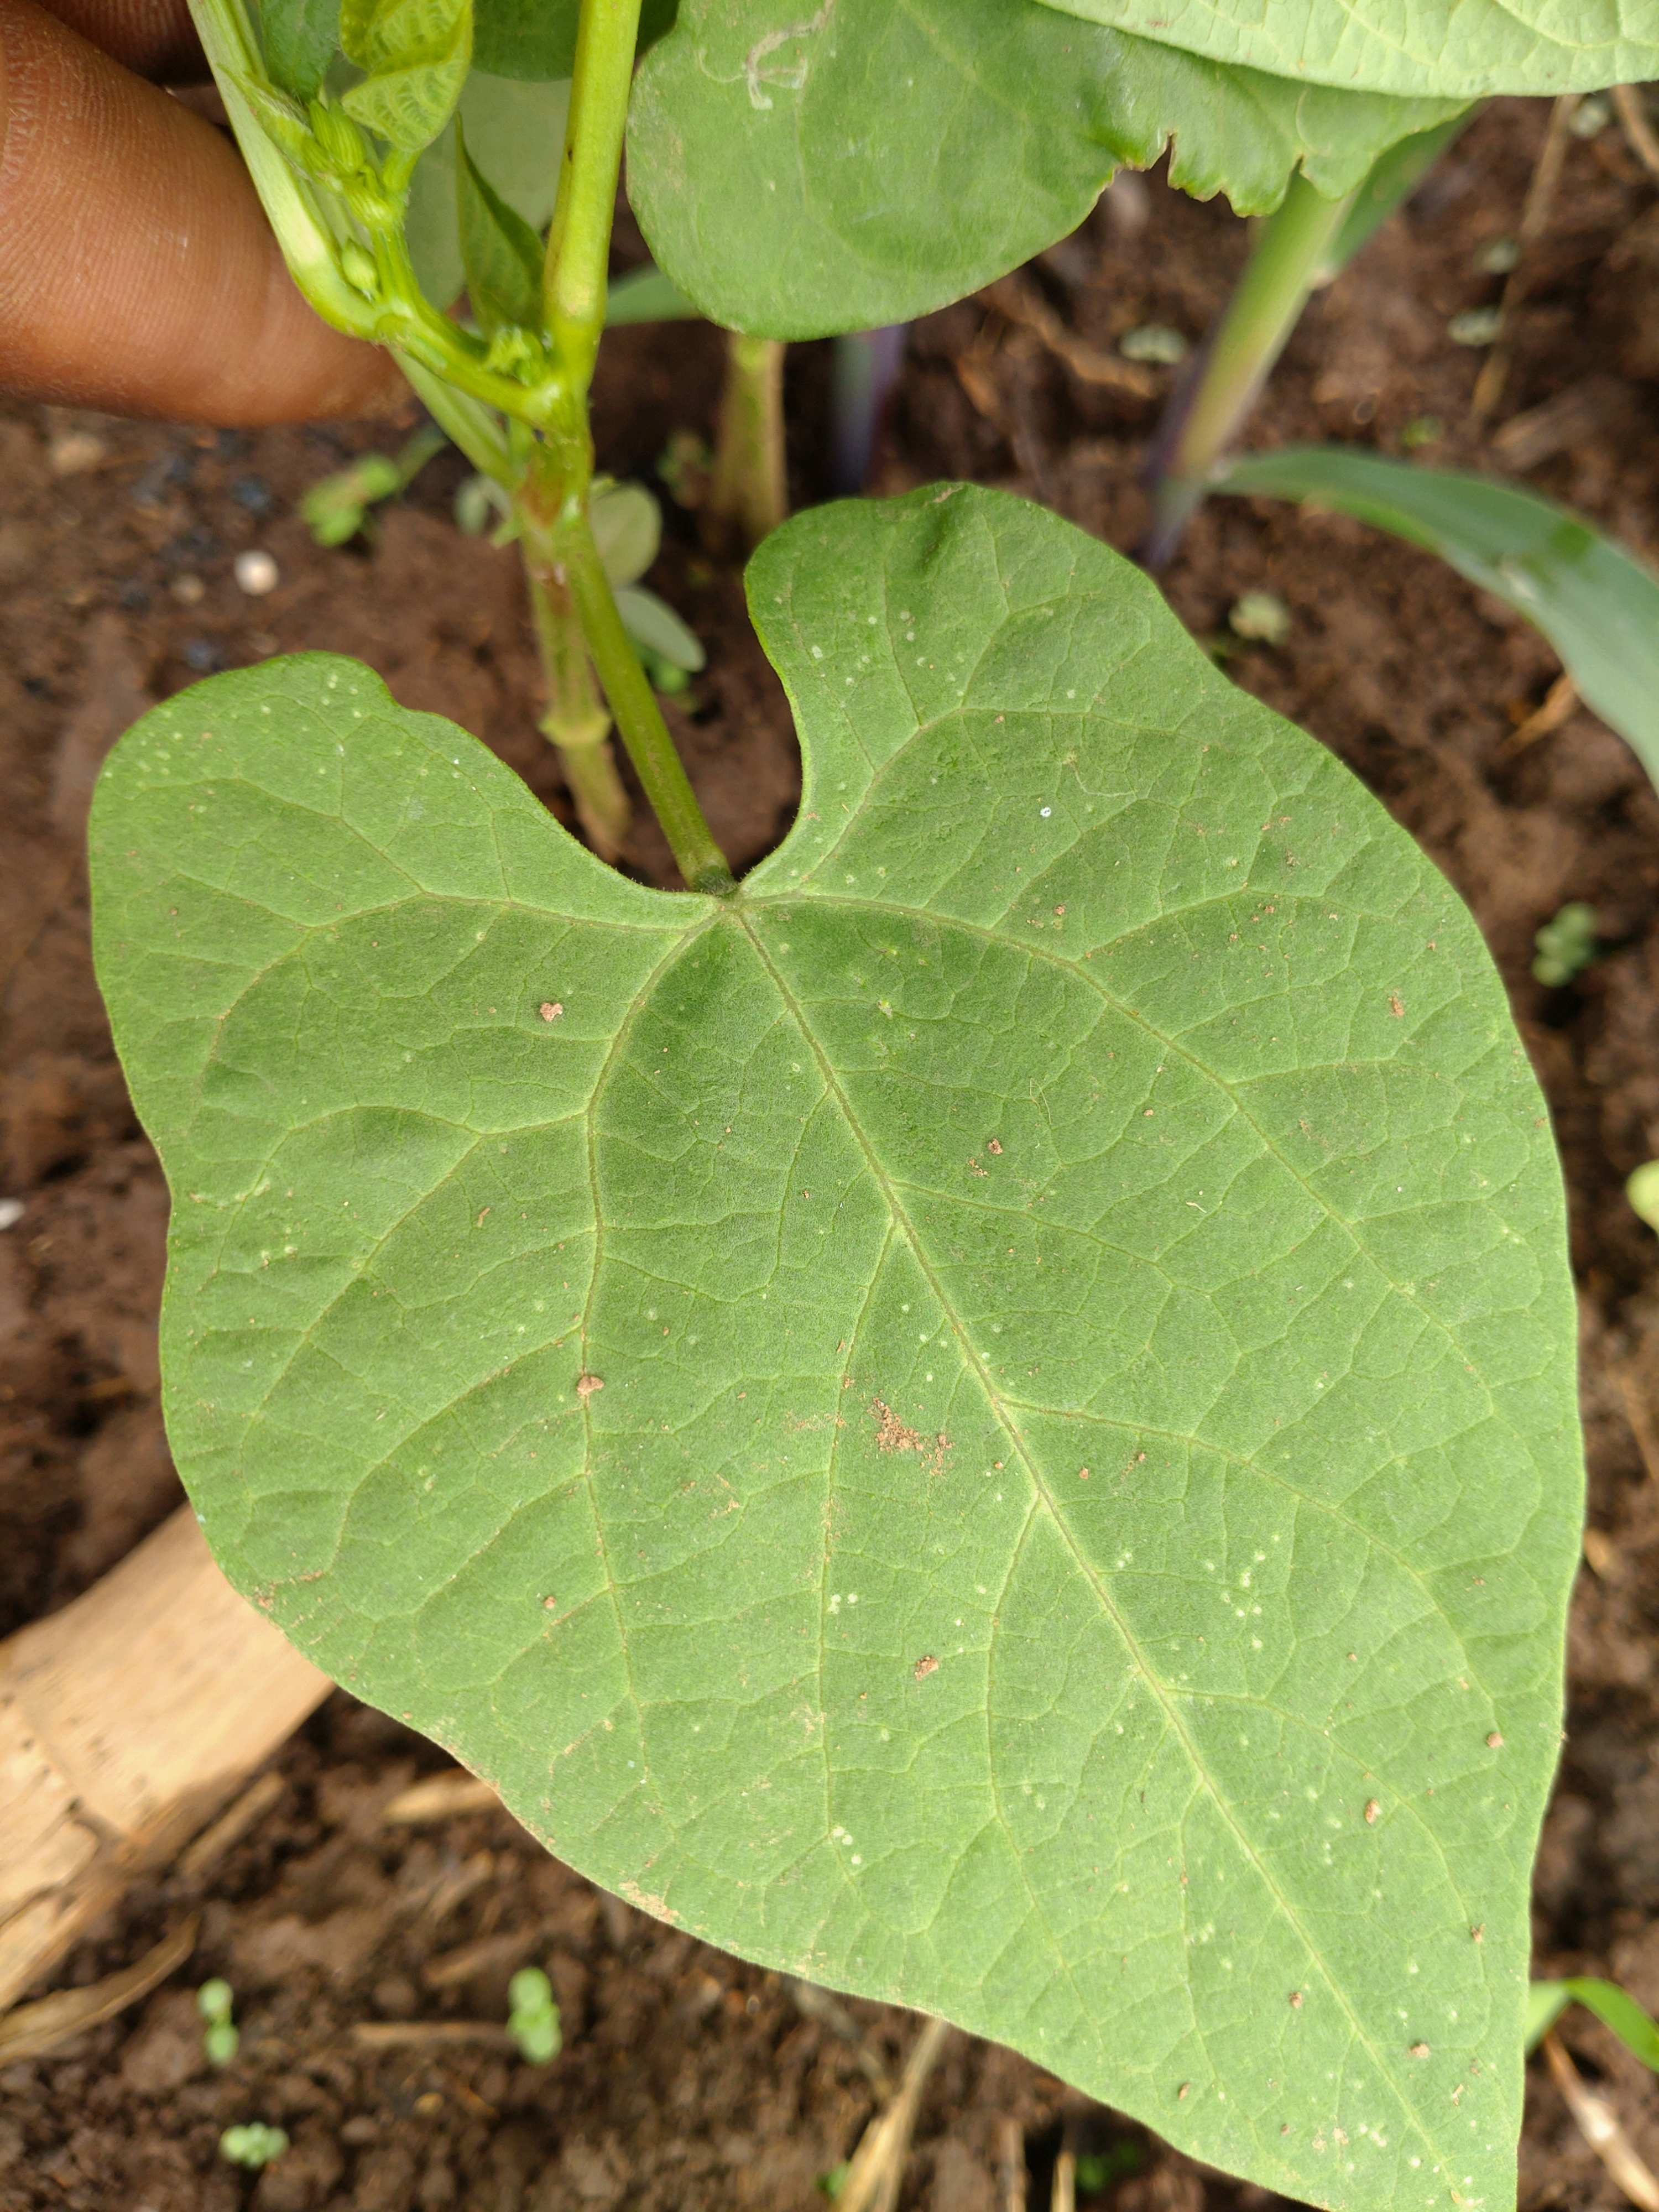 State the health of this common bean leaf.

healthy
